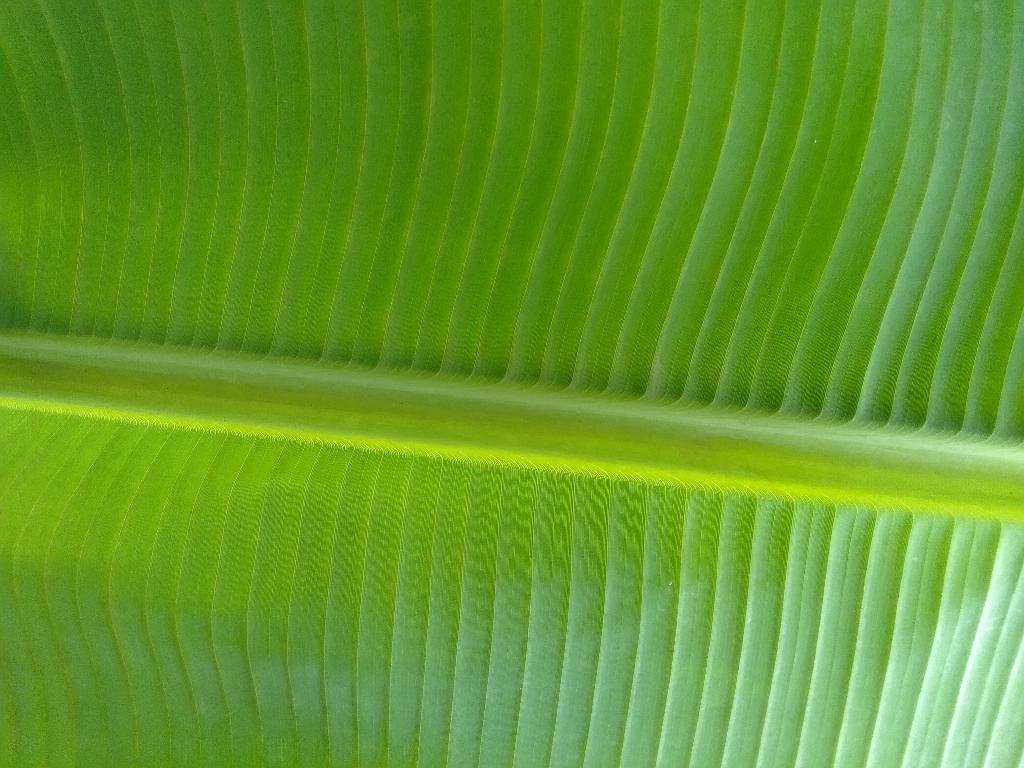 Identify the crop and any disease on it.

banana, healthy
